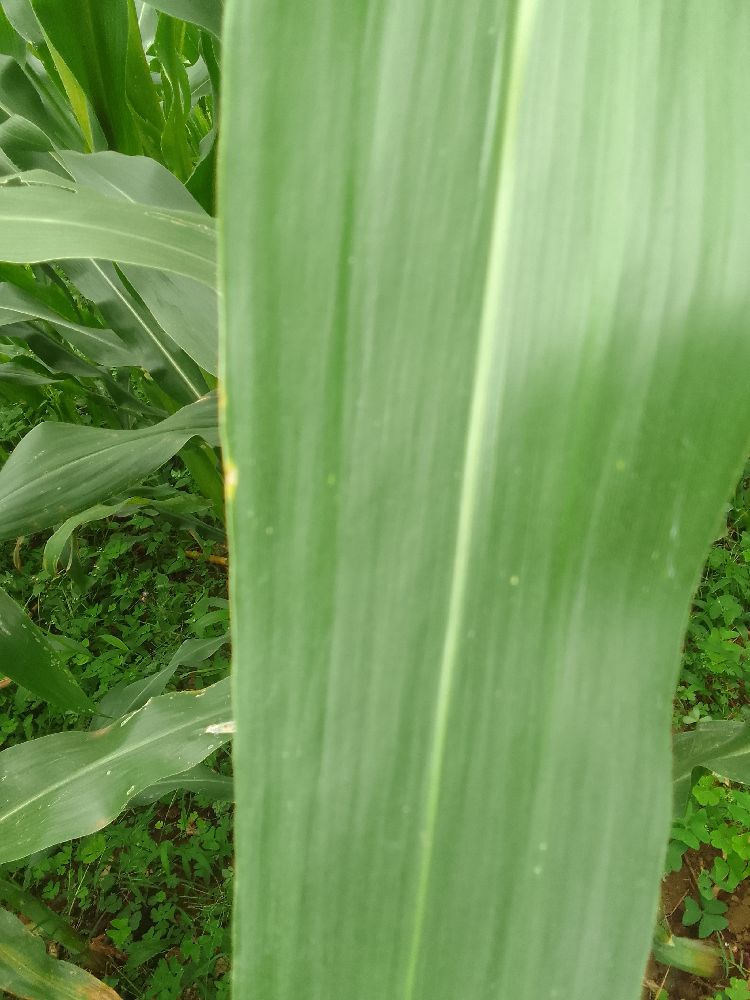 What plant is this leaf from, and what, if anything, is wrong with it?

maize, healthy
